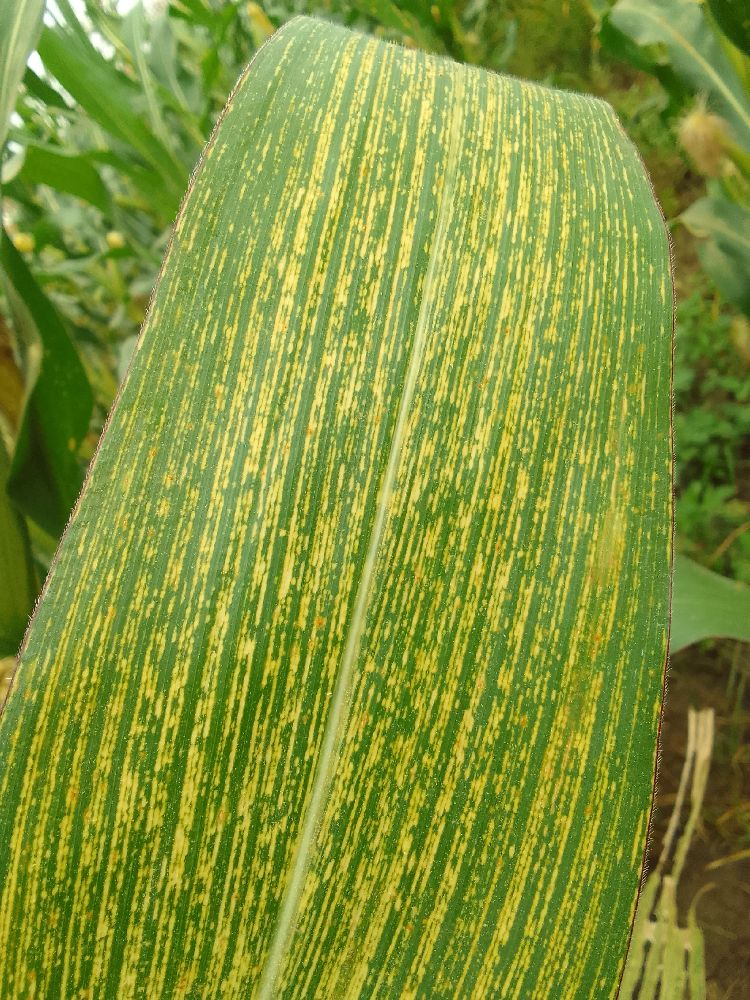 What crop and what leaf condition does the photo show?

maize, maize streak virus
